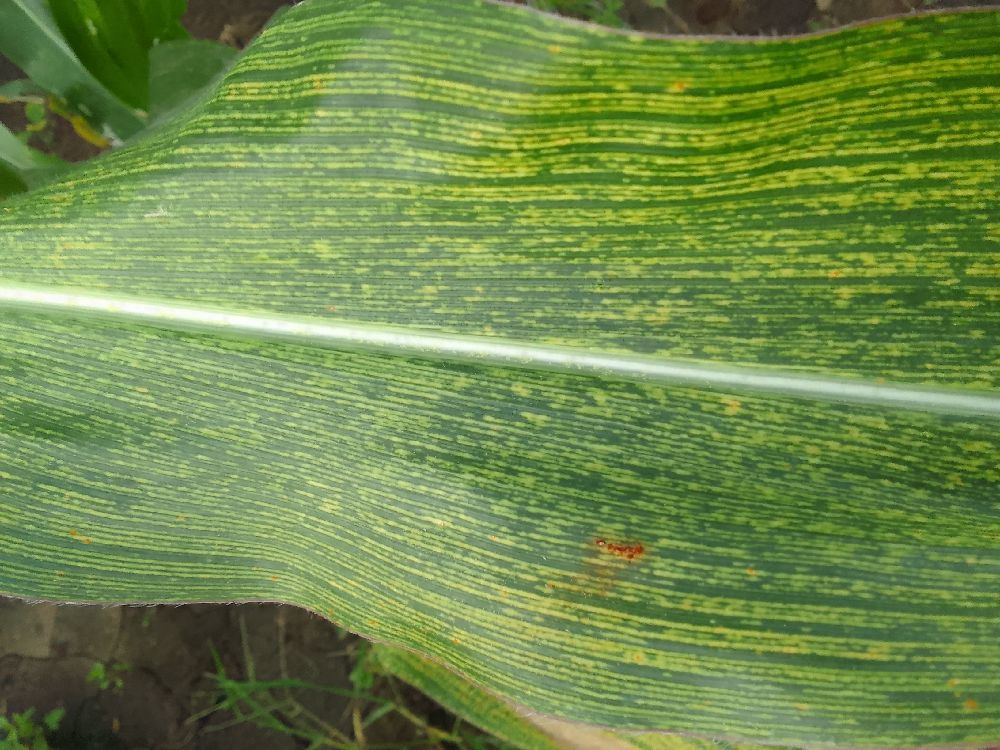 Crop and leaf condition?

maize, maize streak virus
